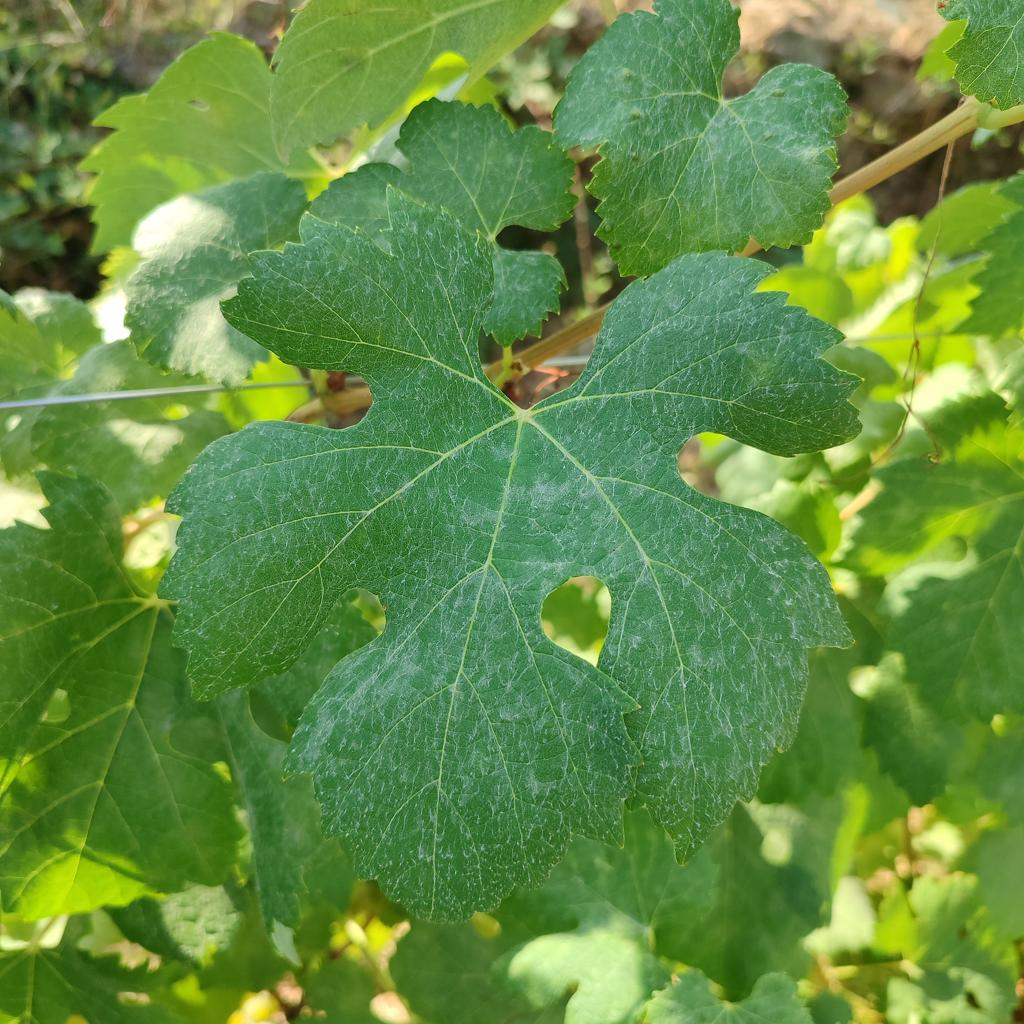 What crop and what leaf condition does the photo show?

grapevine, powdery mildew
